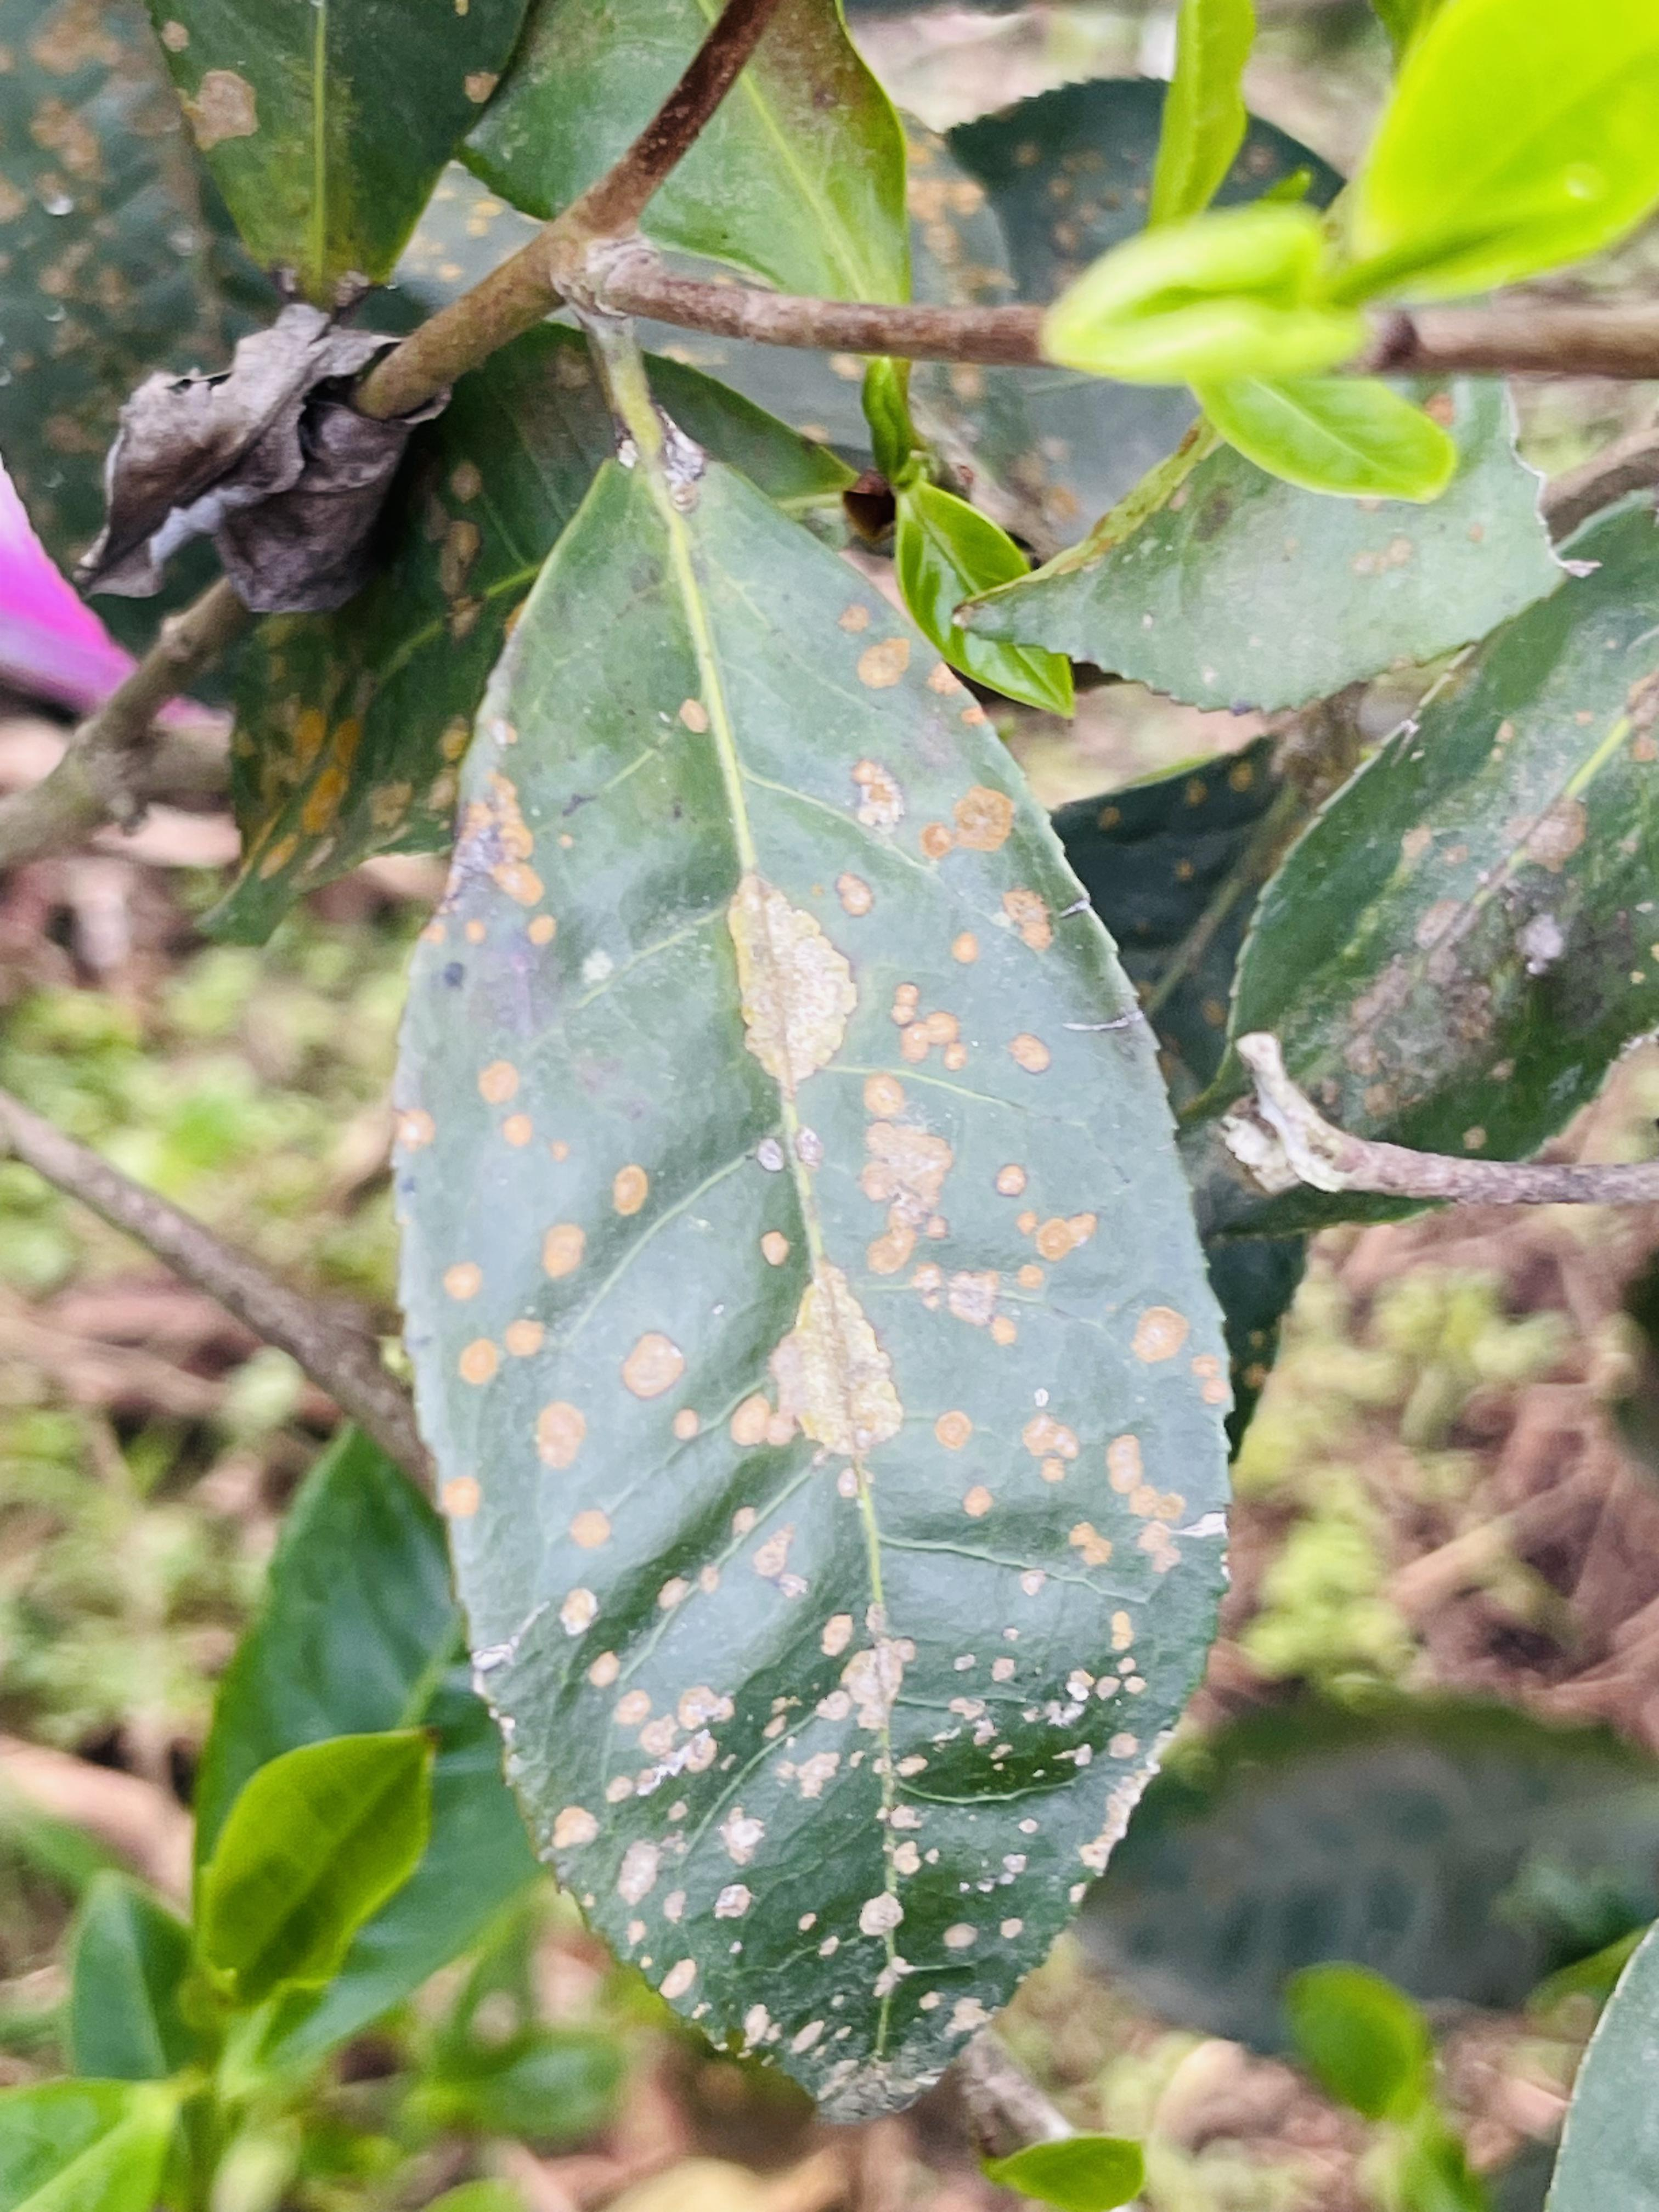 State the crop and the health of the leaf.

tea, red rust
